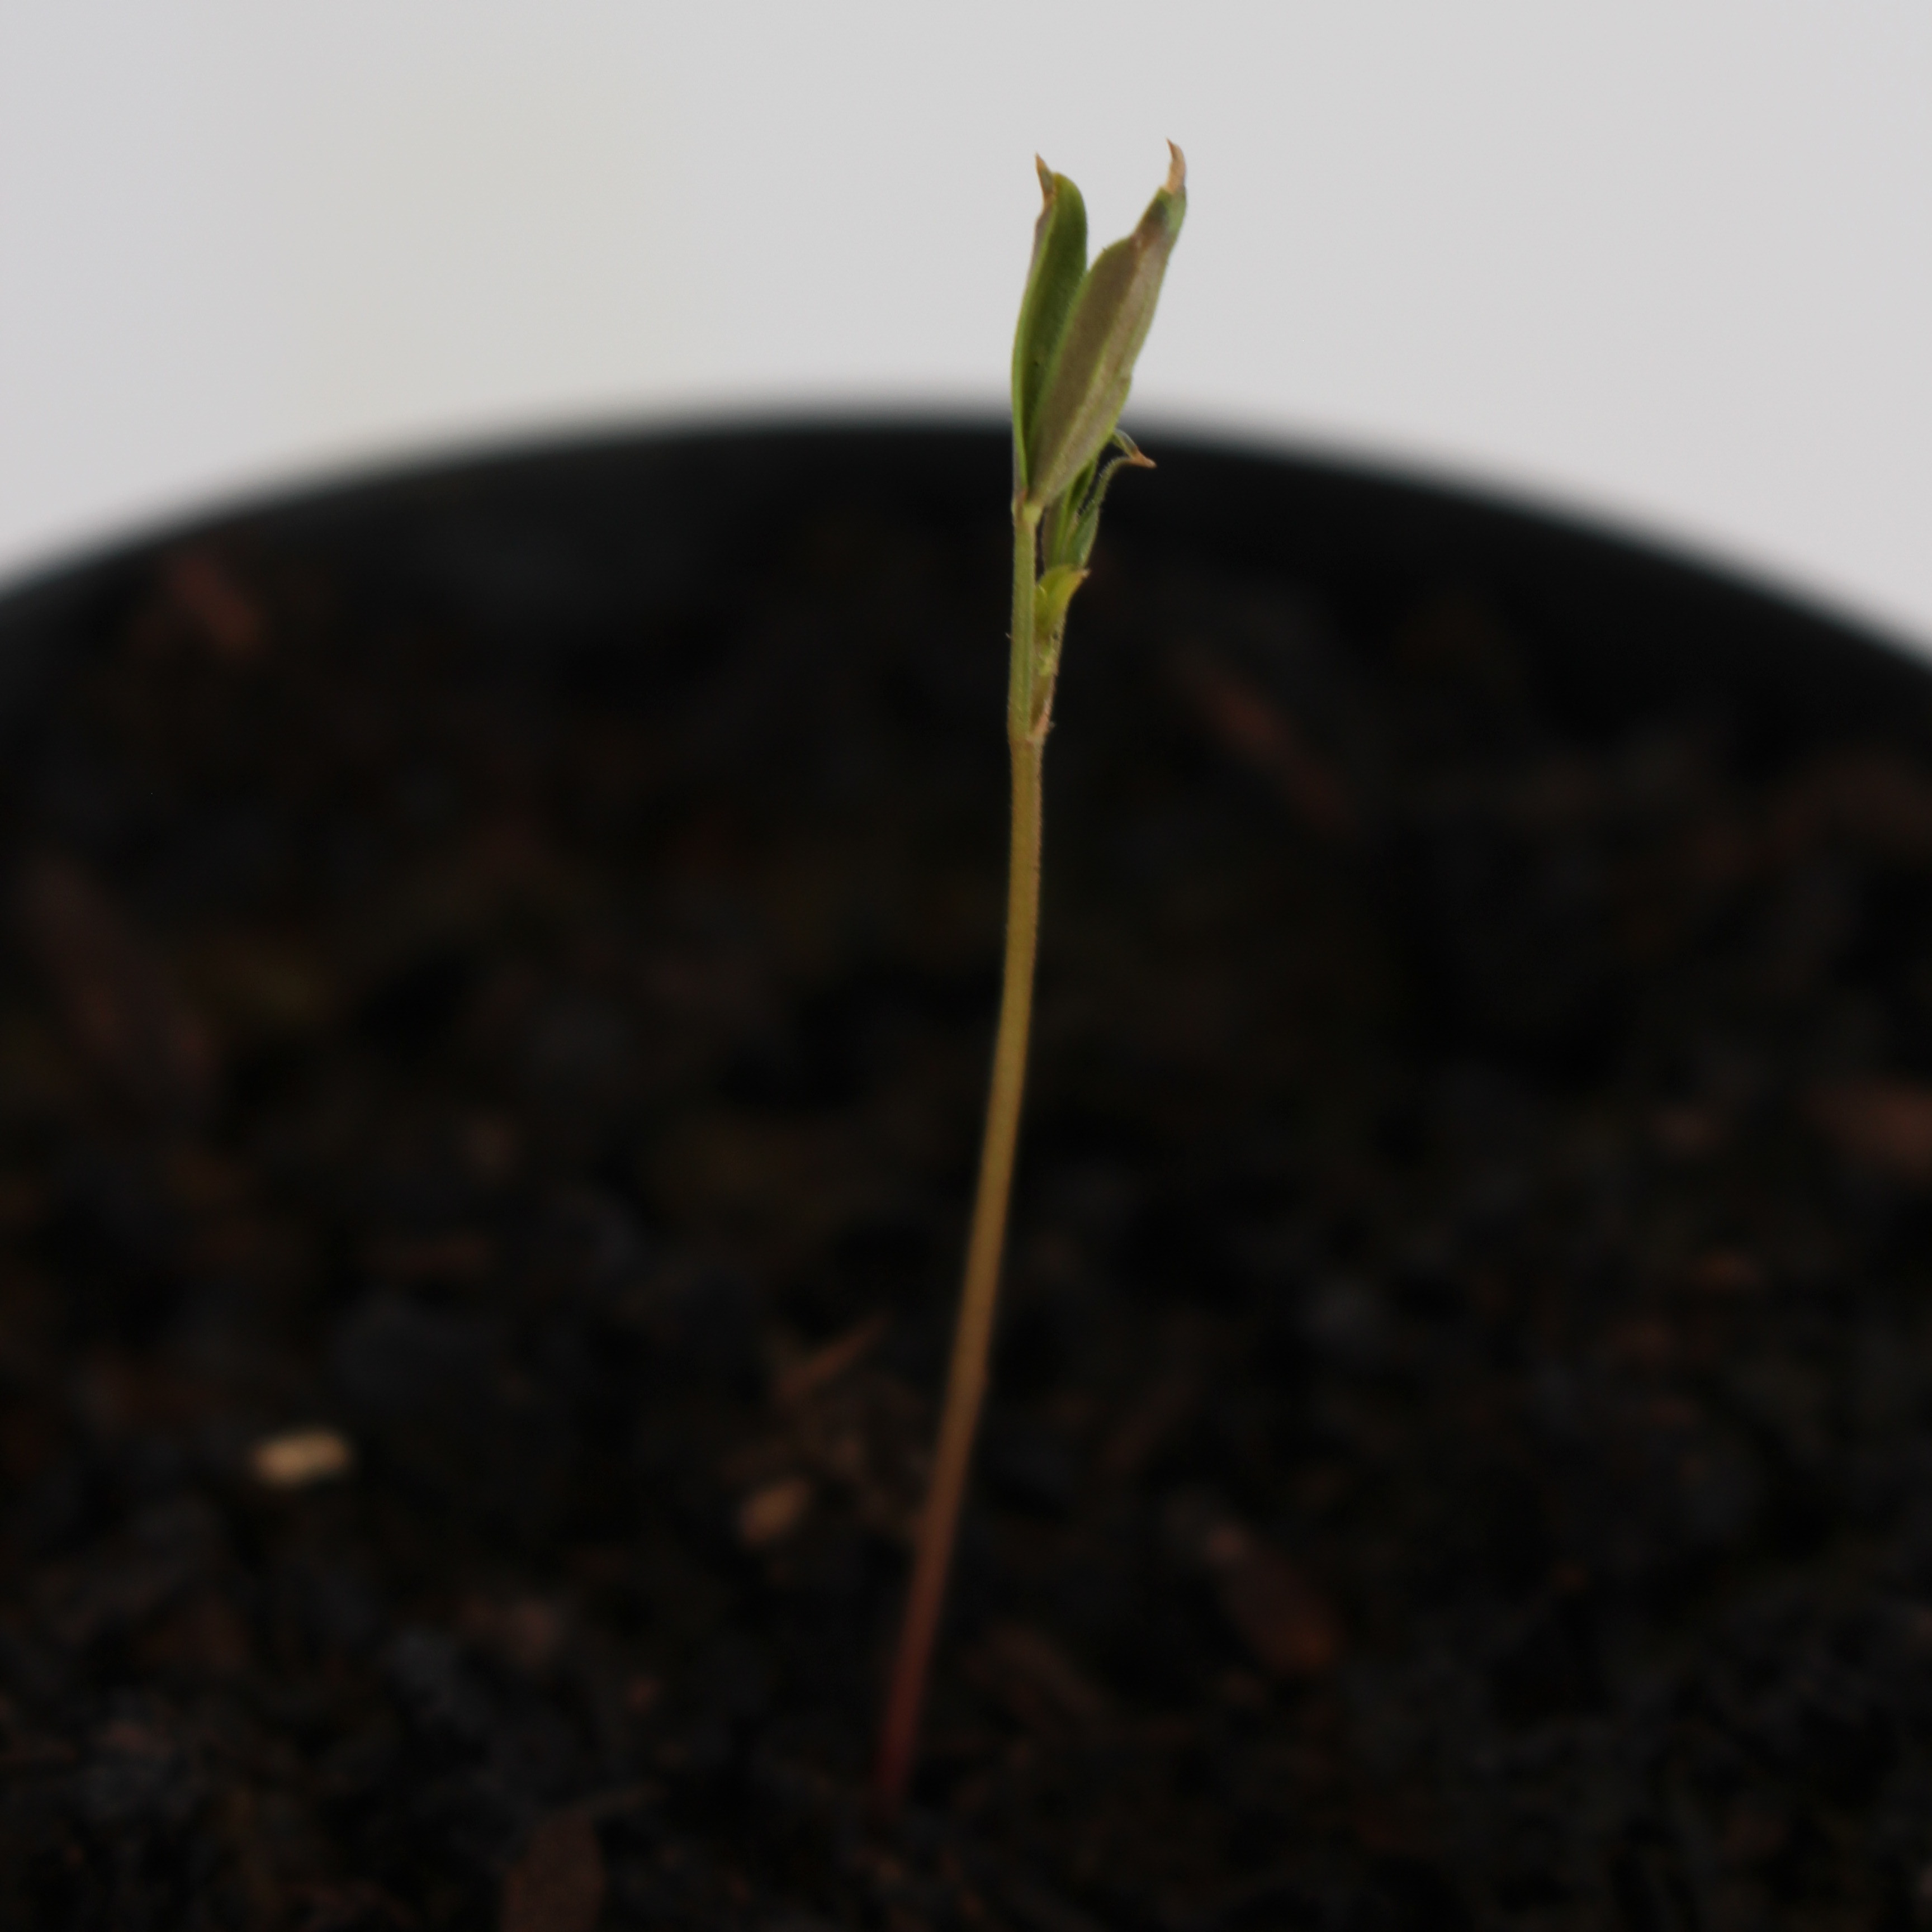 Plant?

Vicia sativa
